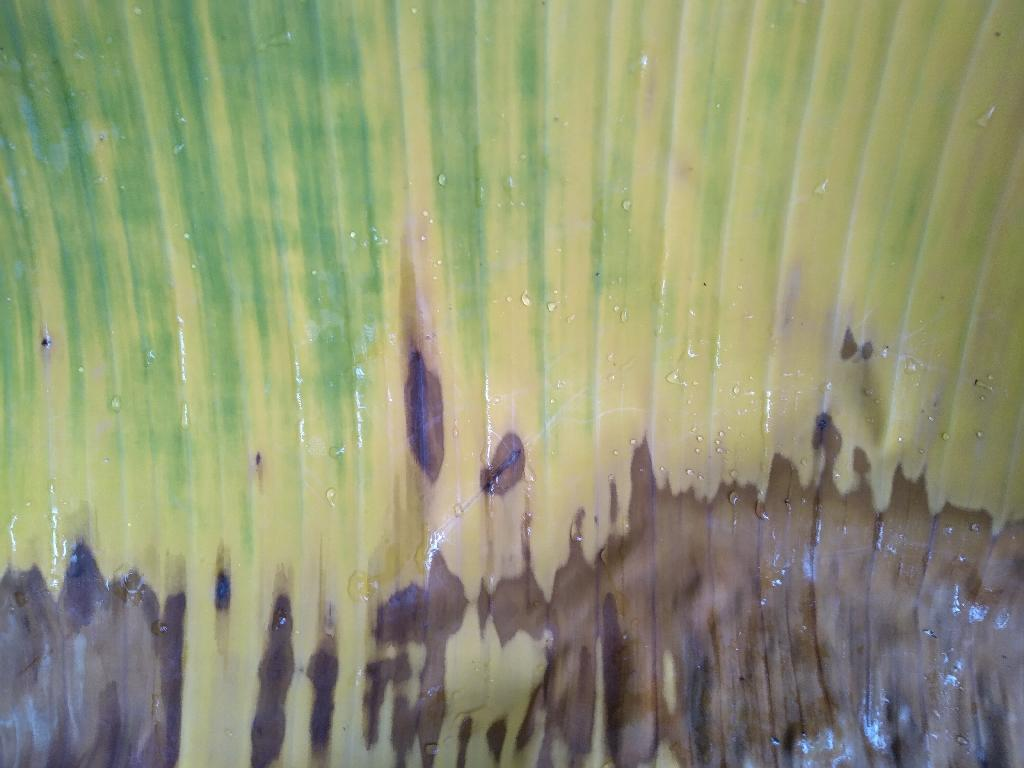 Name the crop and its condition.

banana, fusarium wilt race 1
